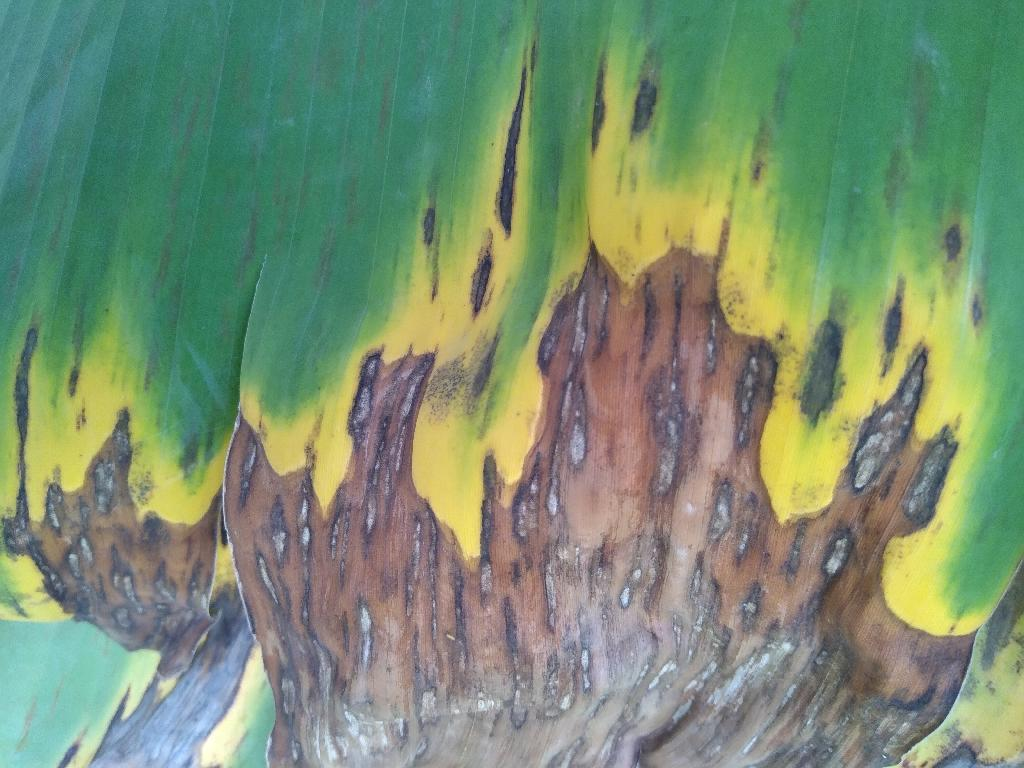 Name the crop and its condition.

banana, black sigatoka
